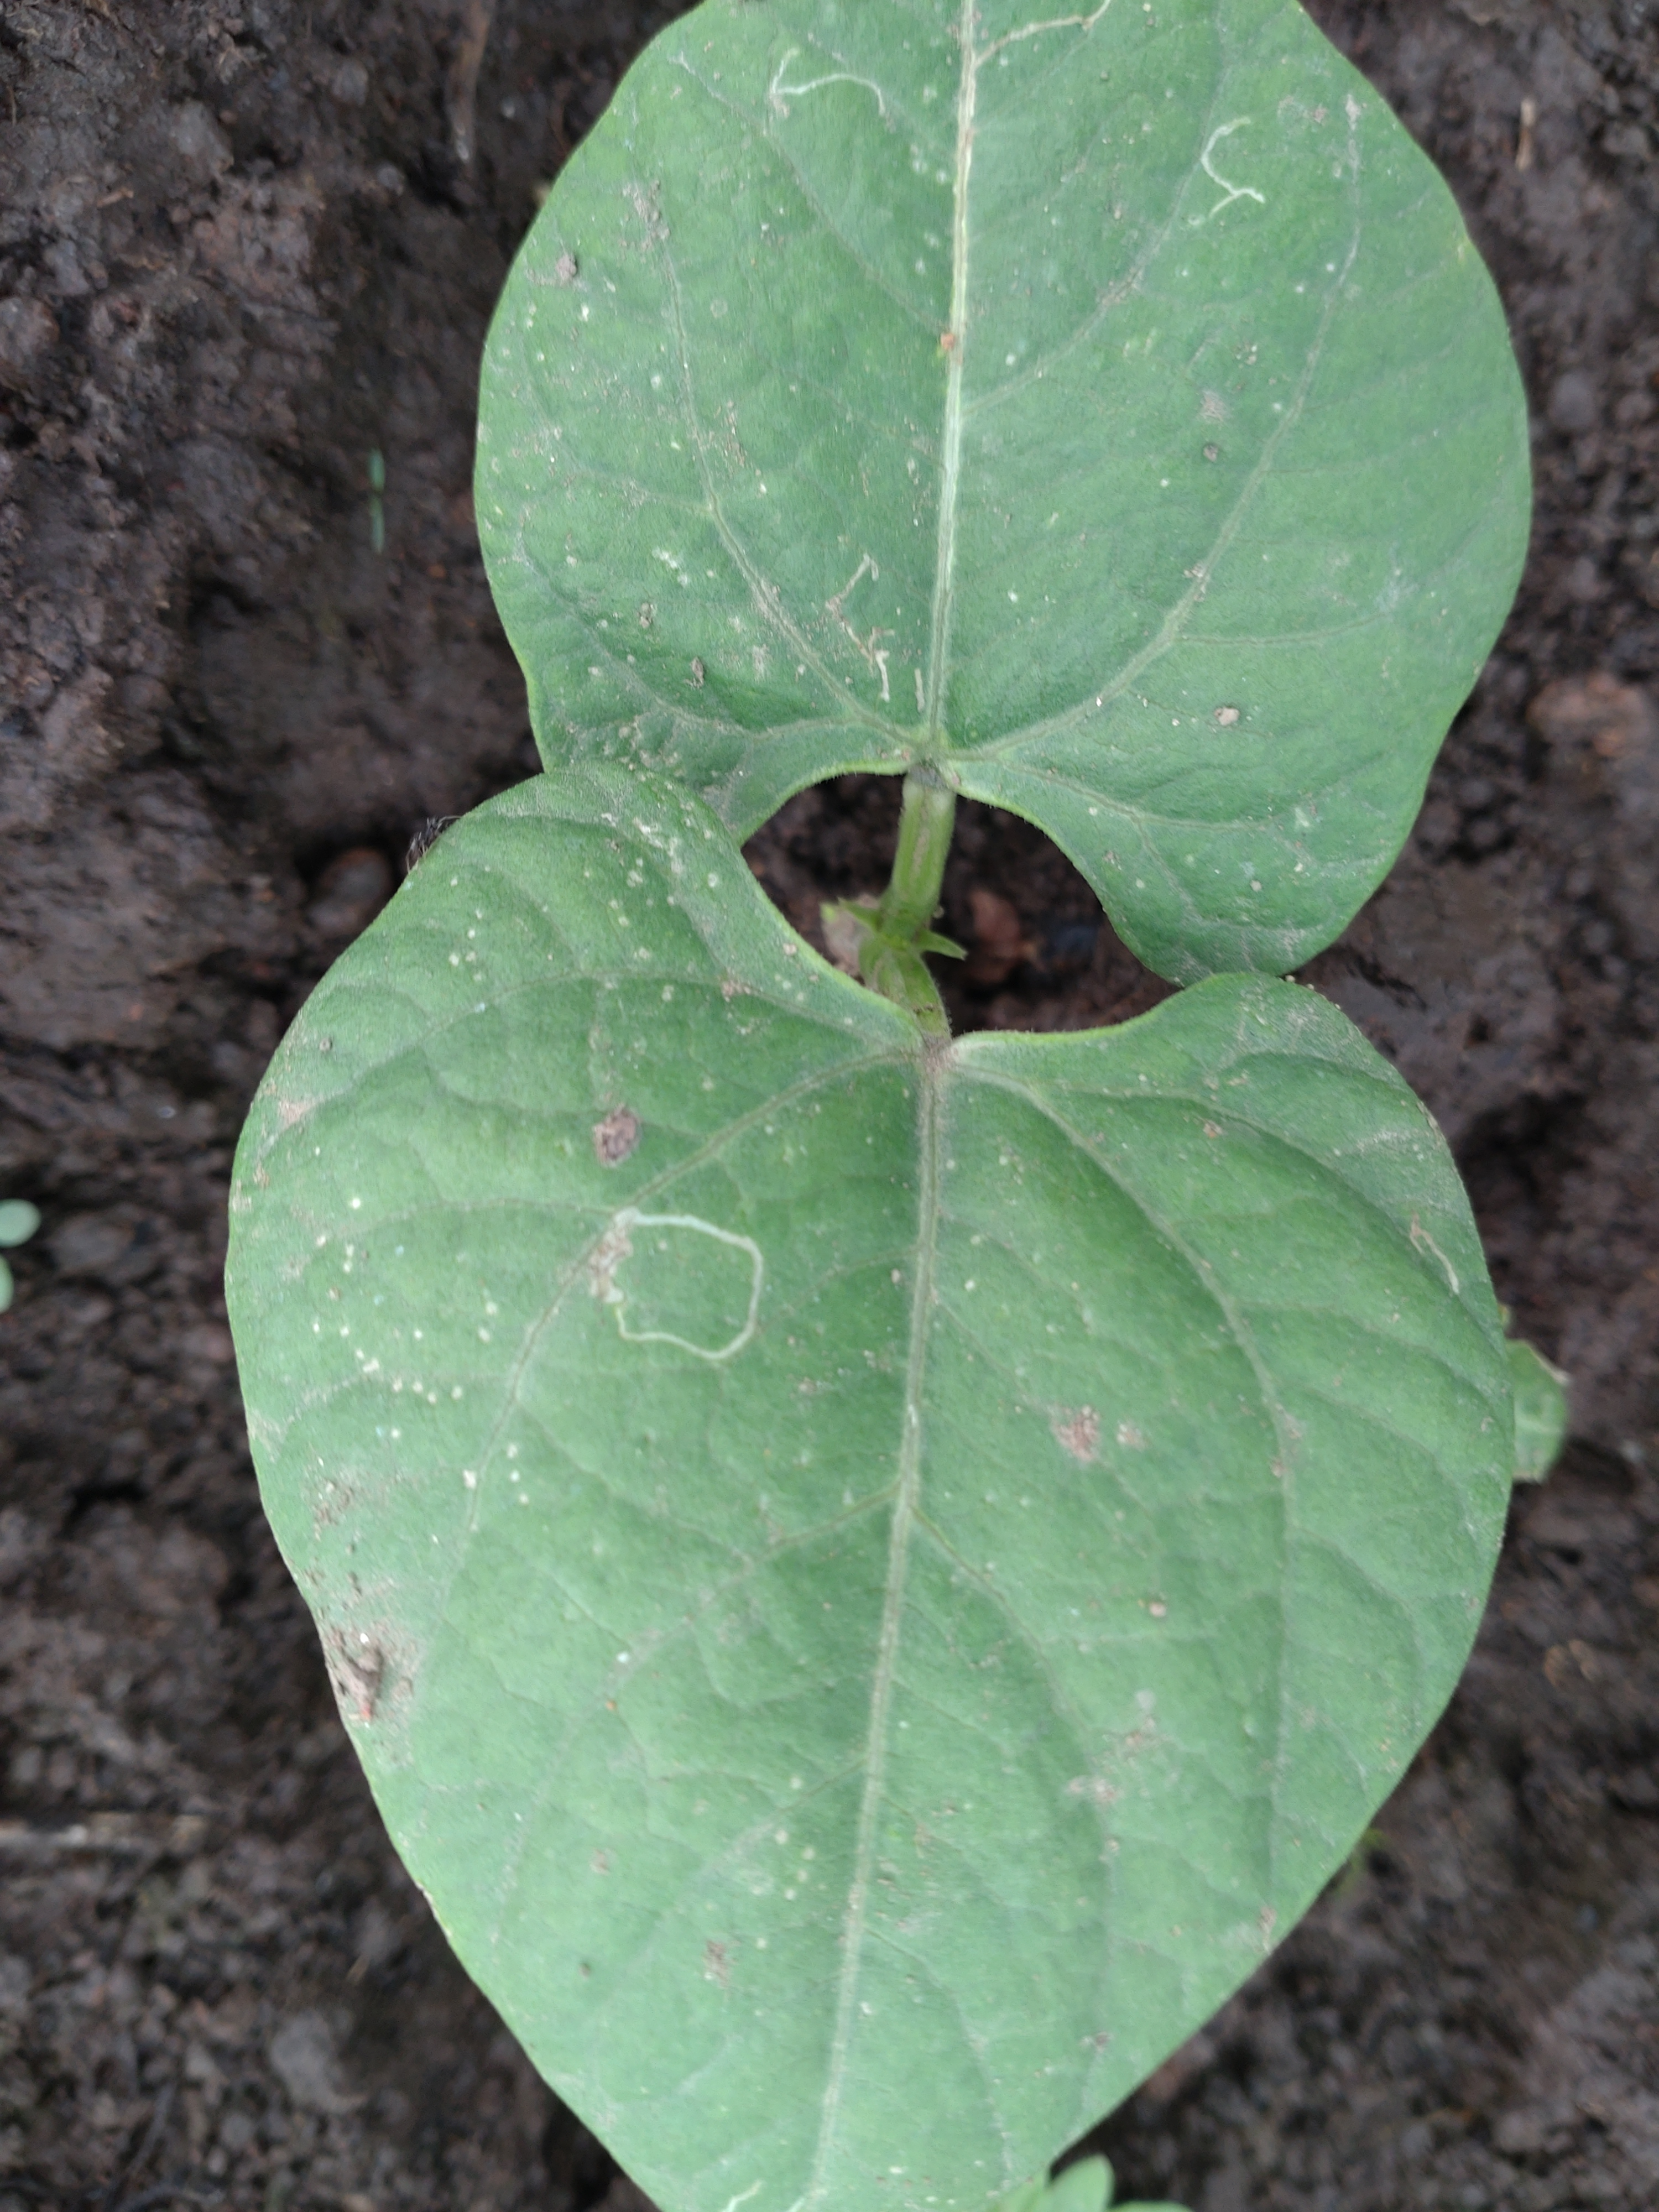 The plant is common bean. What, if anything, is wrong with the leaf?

healthy
